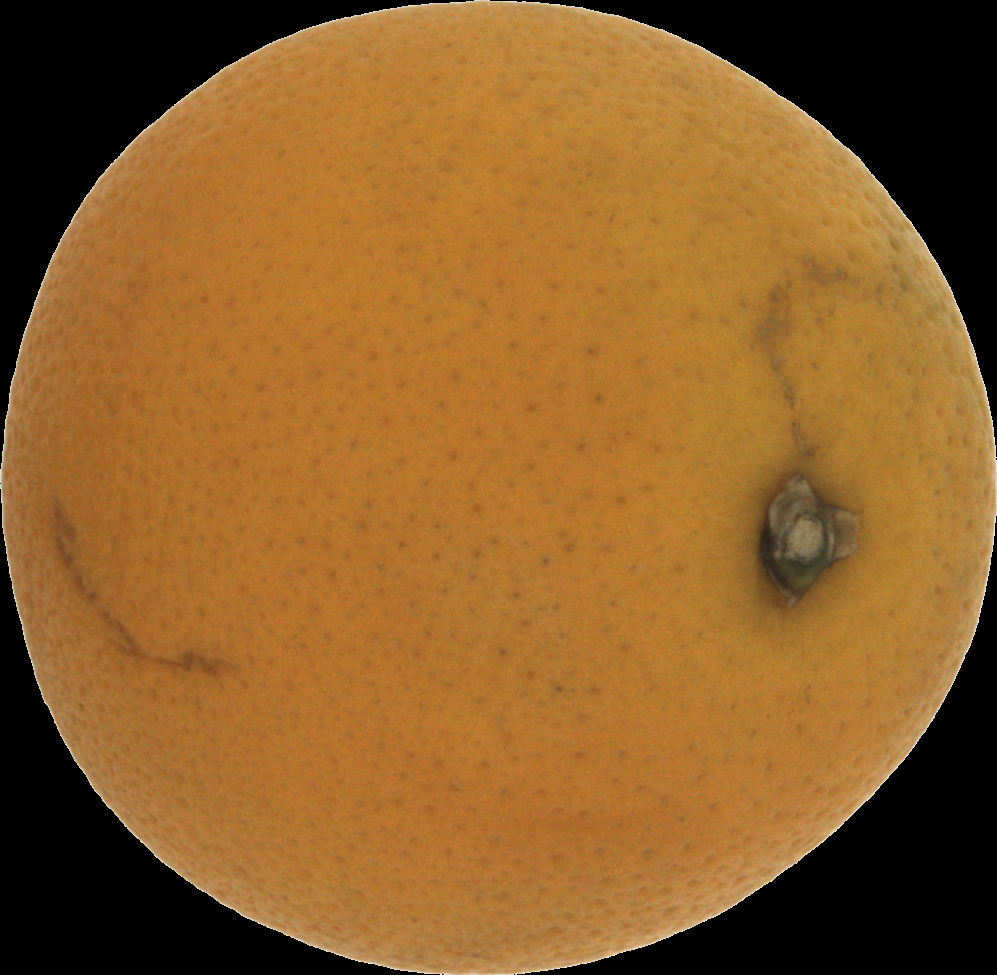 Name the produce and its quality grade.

orange, bad
